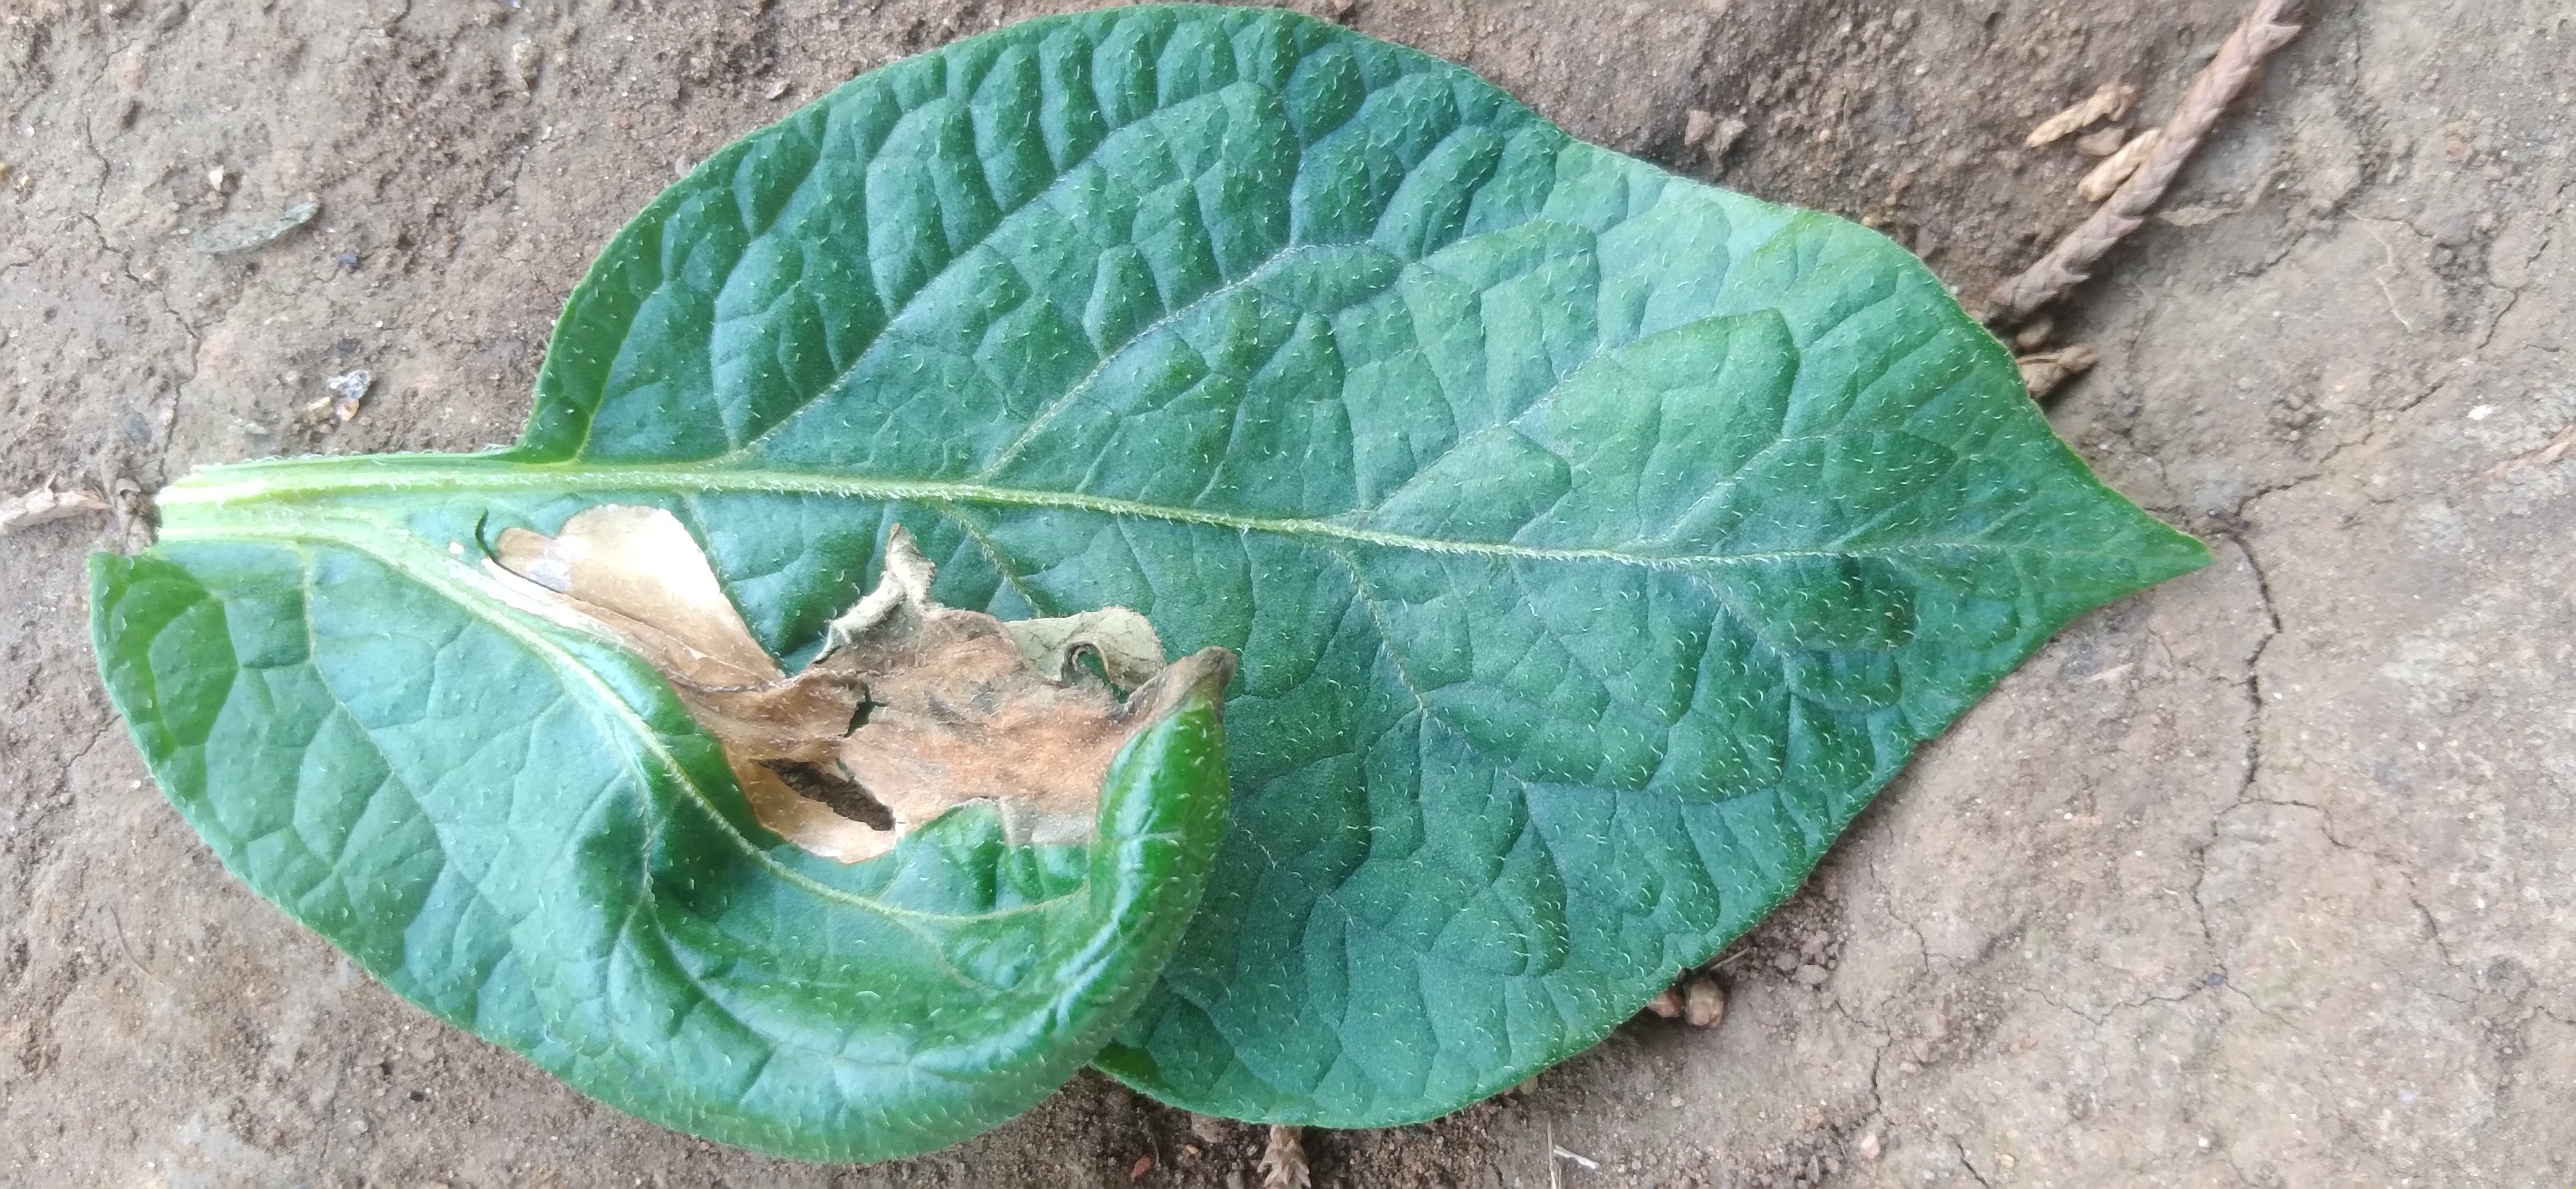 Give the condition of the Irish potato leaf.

early blight
